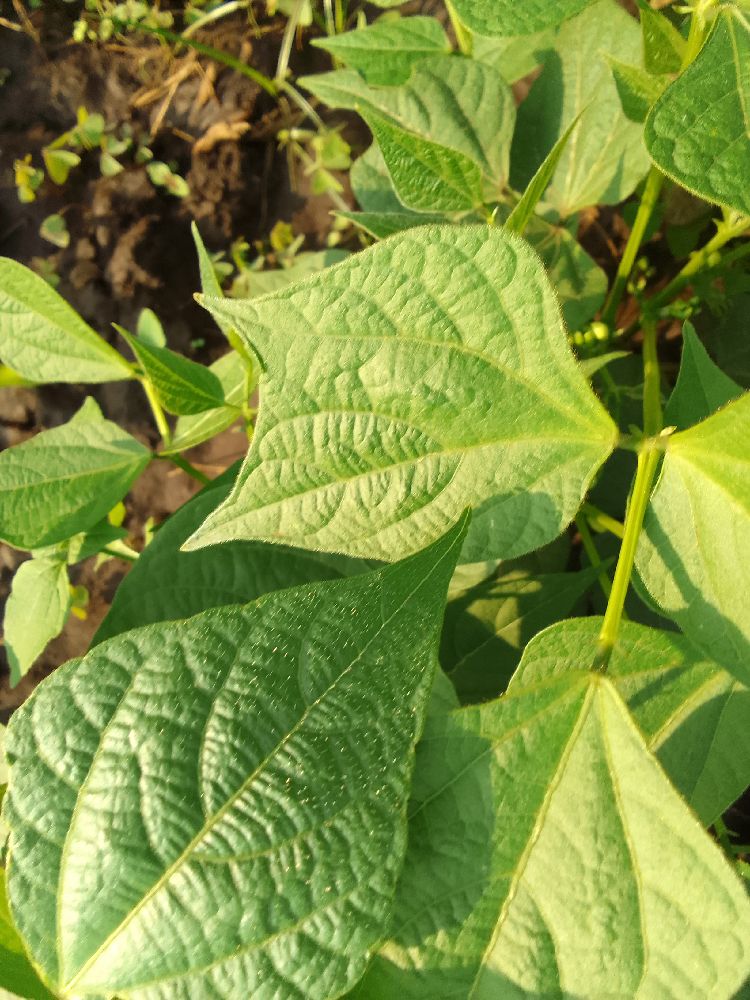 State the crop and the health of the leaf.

common bean, healthy
